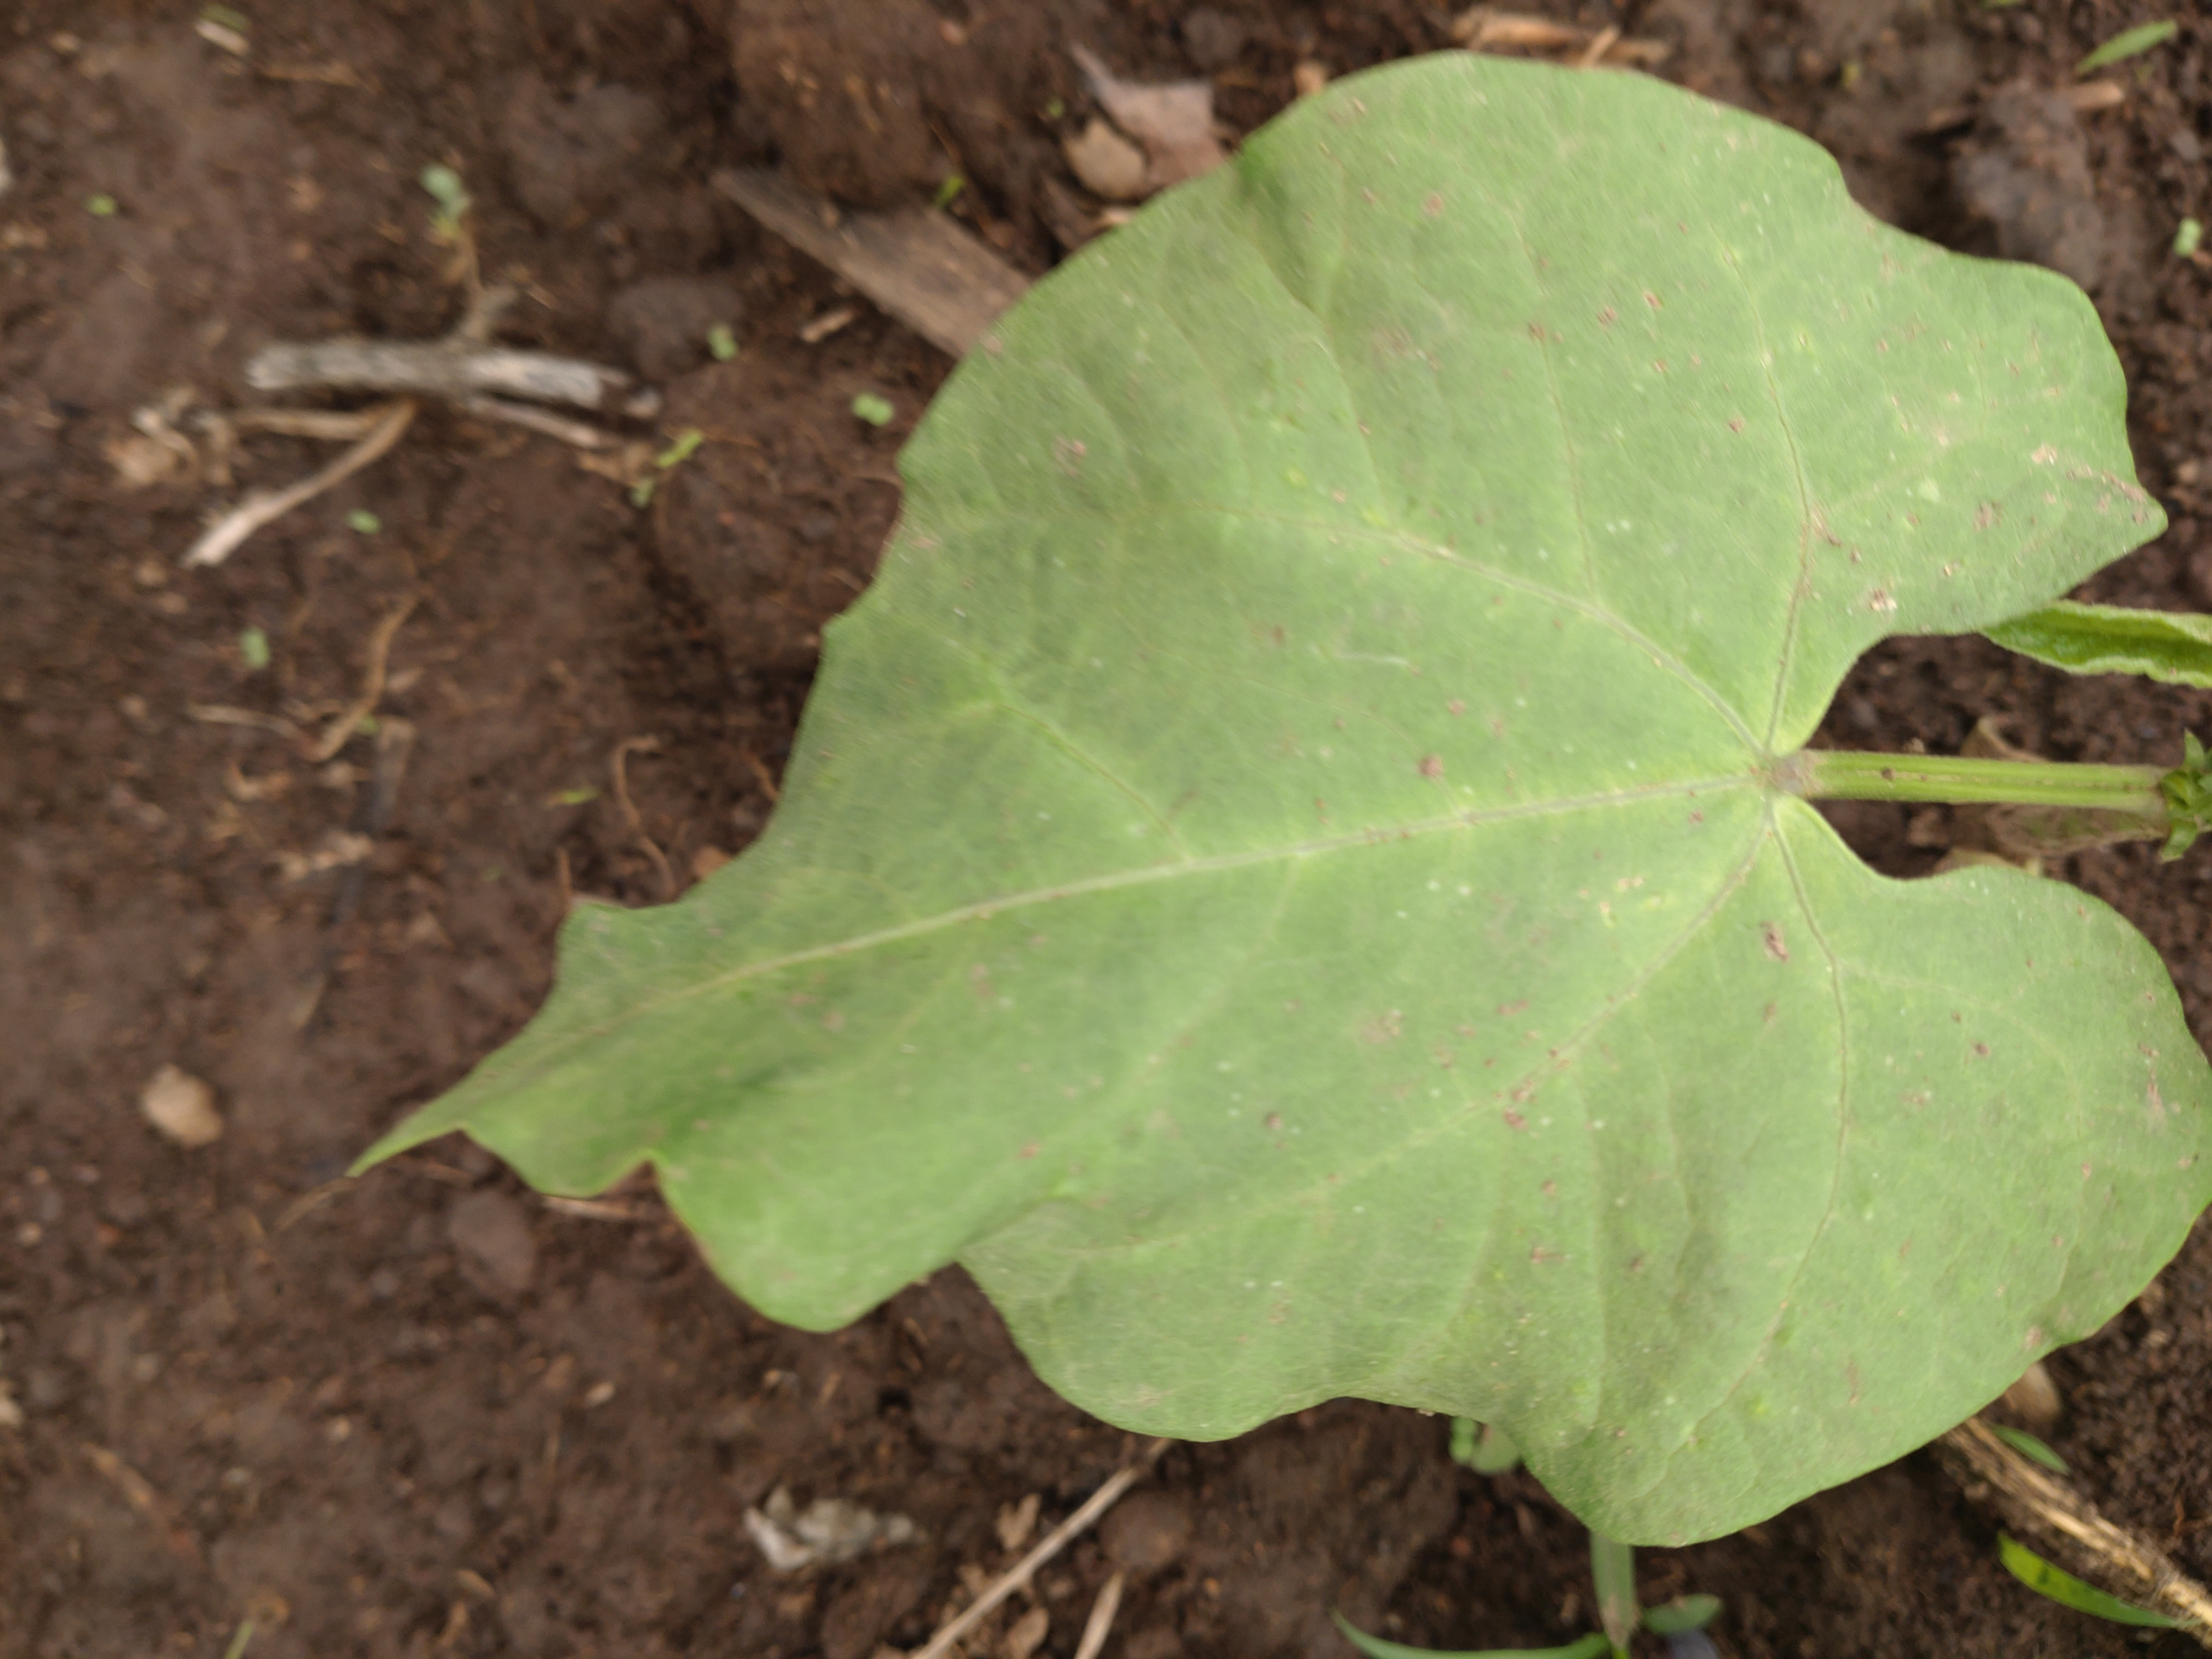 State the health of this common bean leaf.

healthy
